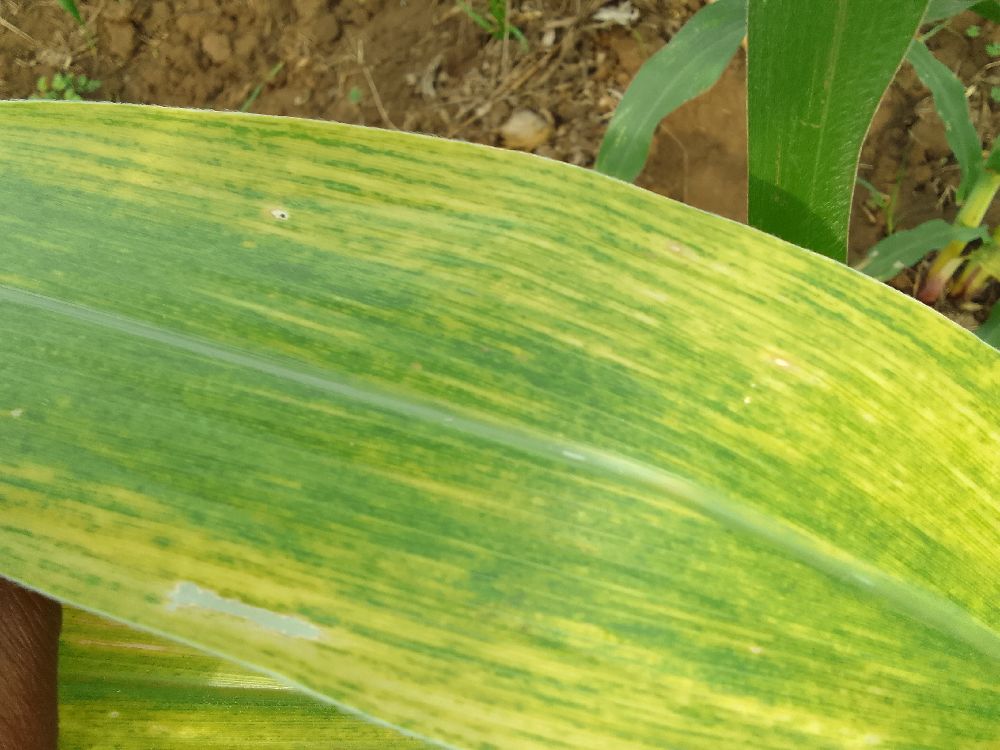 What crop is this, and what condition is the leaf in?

maize, maize lethal necrosis
